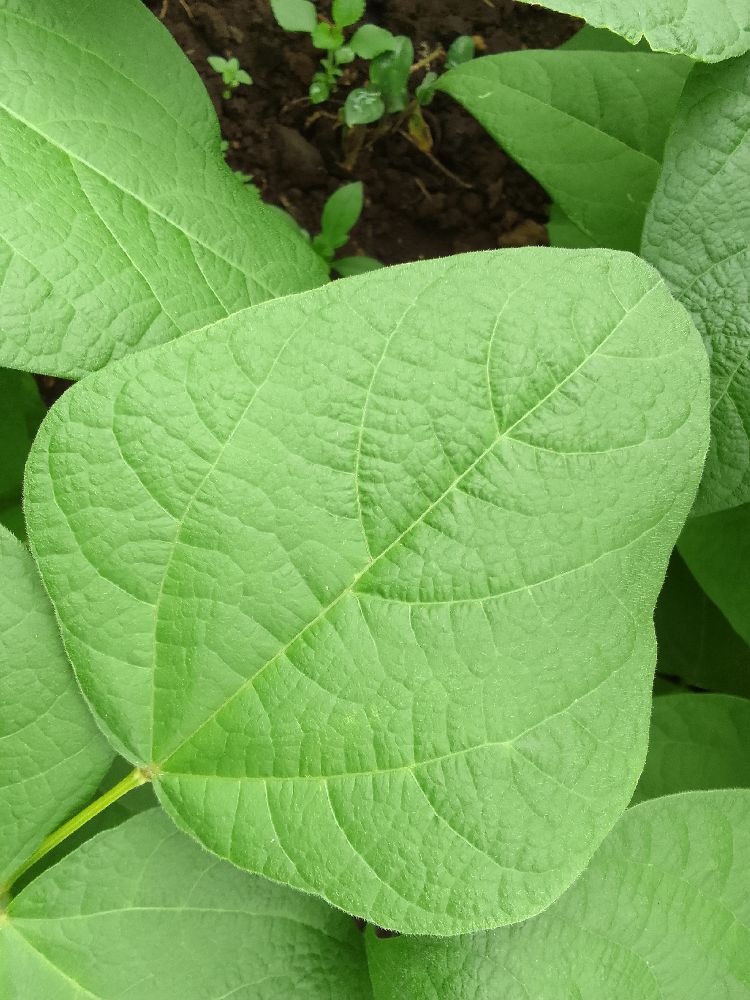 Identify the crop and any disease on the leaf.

common bean, healthy
